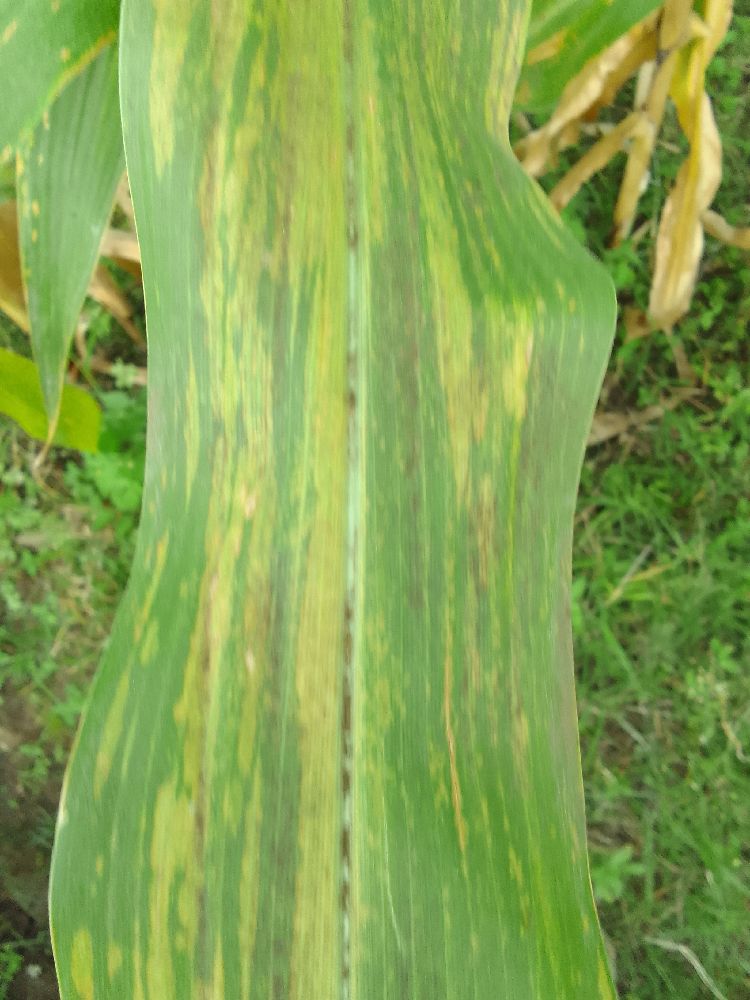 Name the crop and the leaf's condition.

maize, maize lethal necrosis
